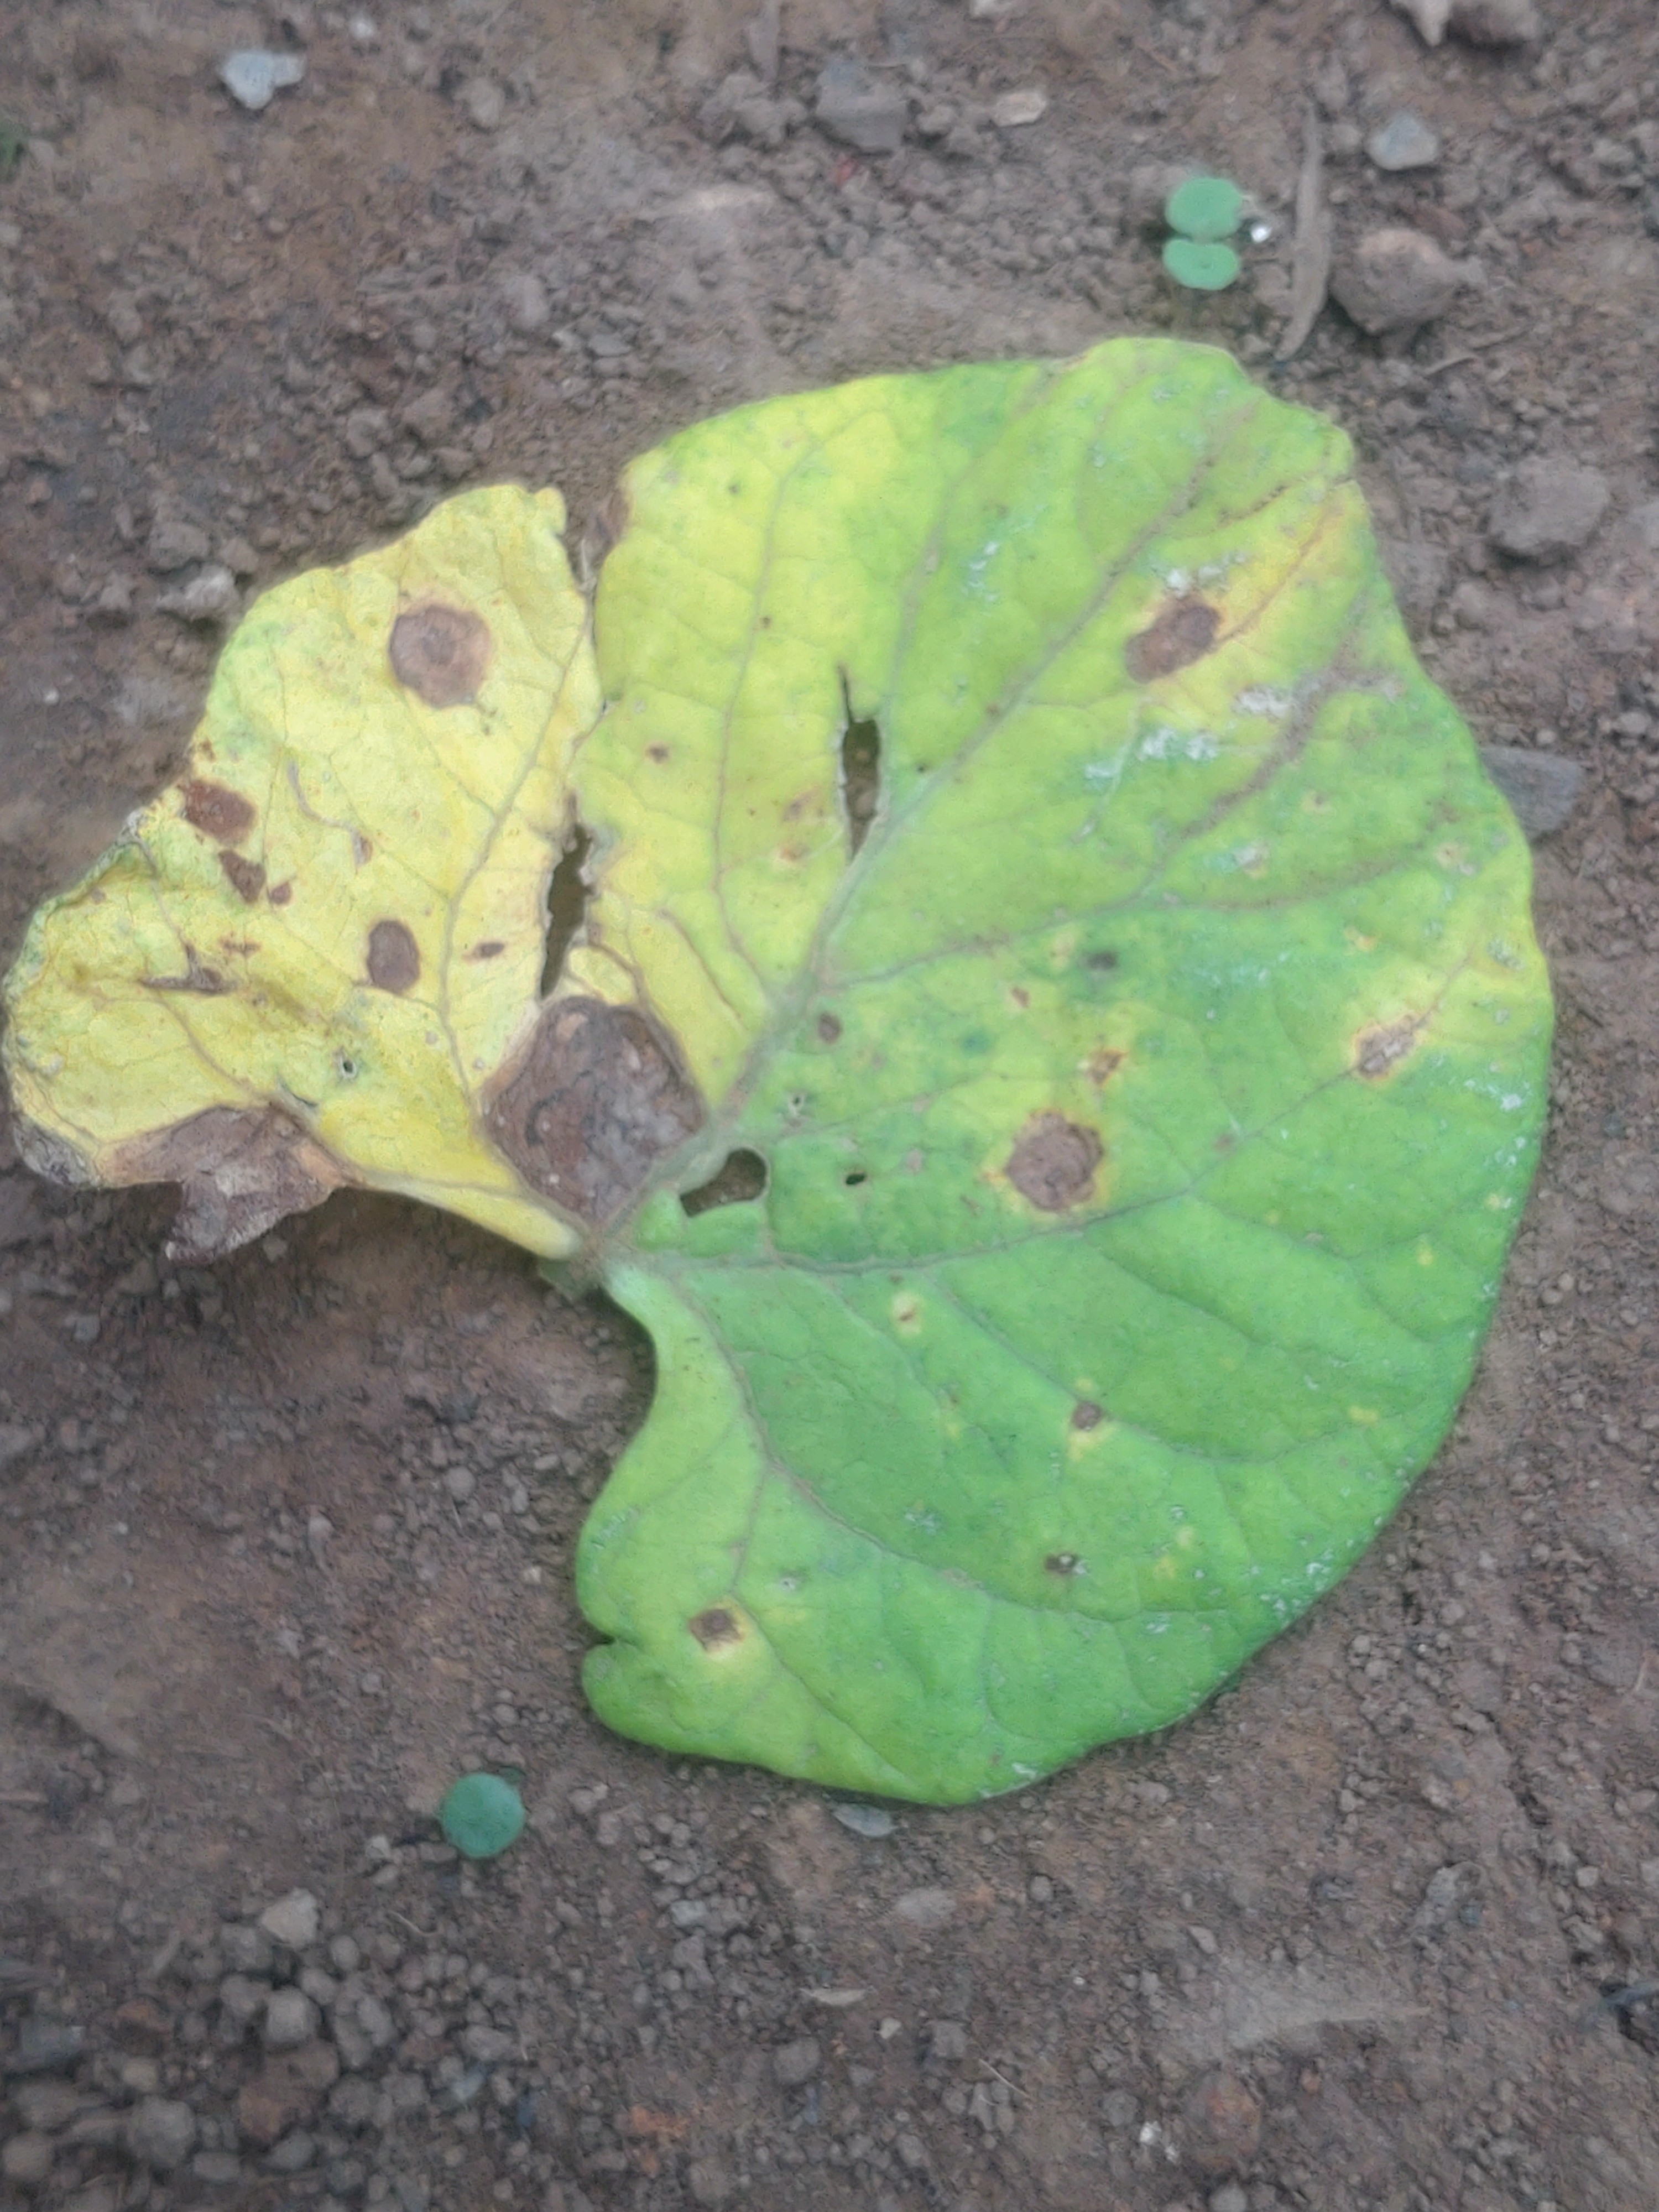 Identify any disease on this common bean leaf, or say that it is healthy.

anthracnose
